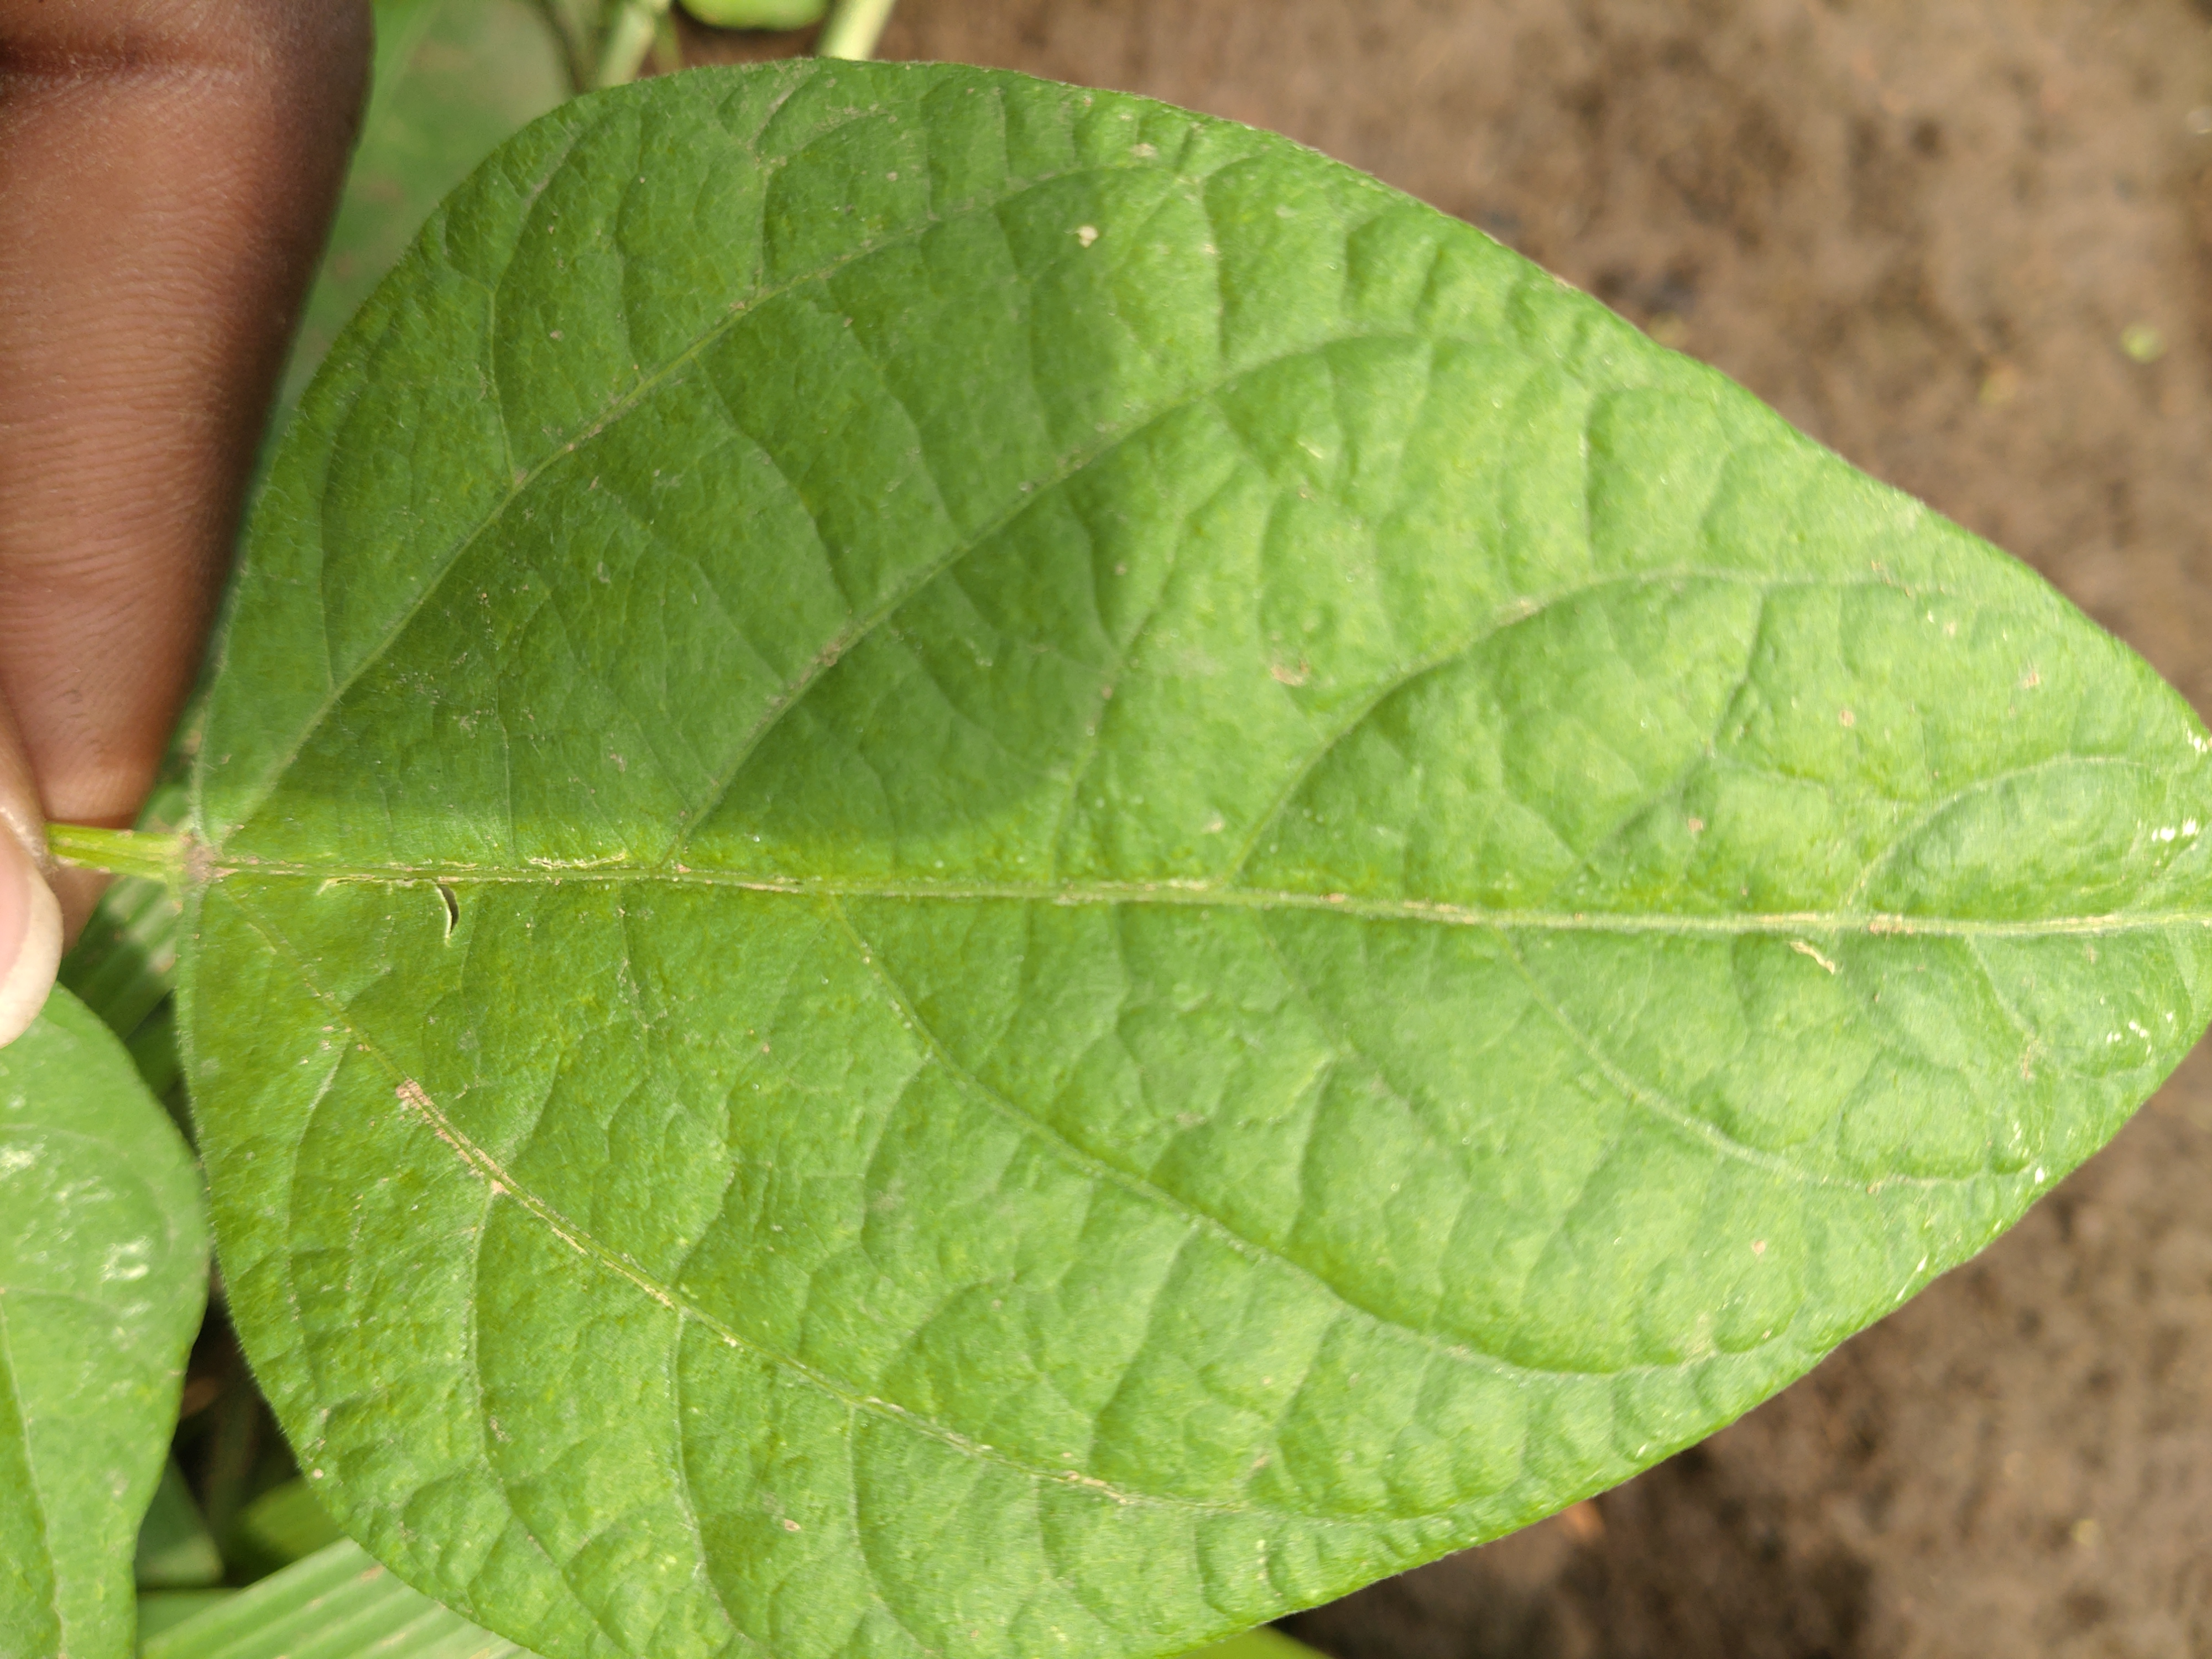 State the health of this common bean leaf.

healthy
